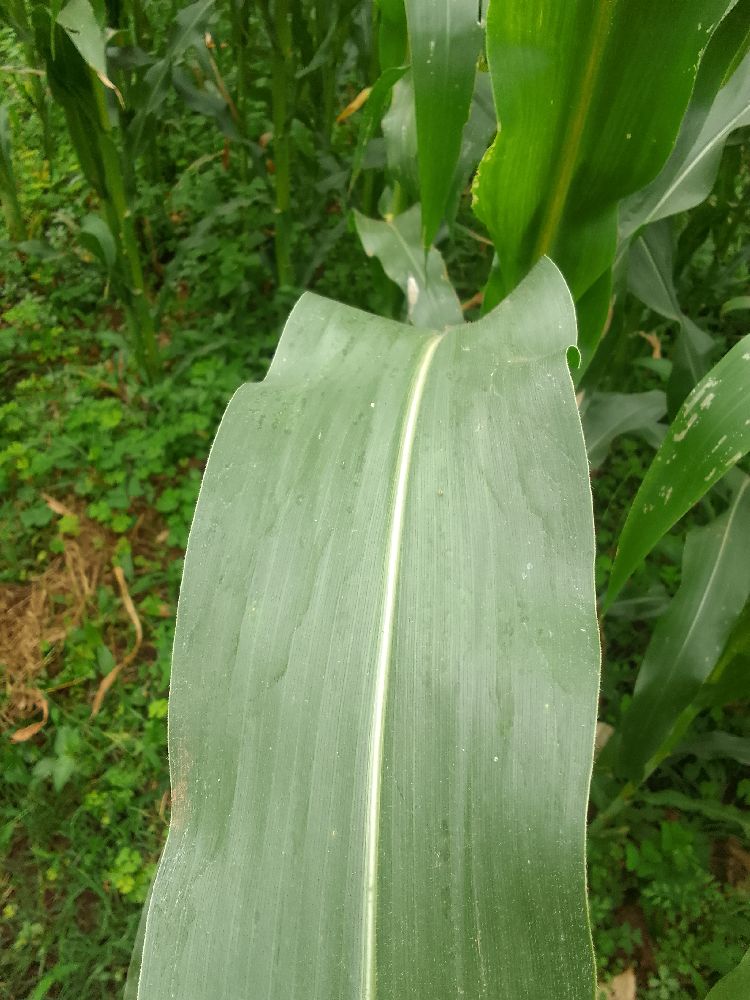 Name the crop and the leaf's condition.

maize, healthy
